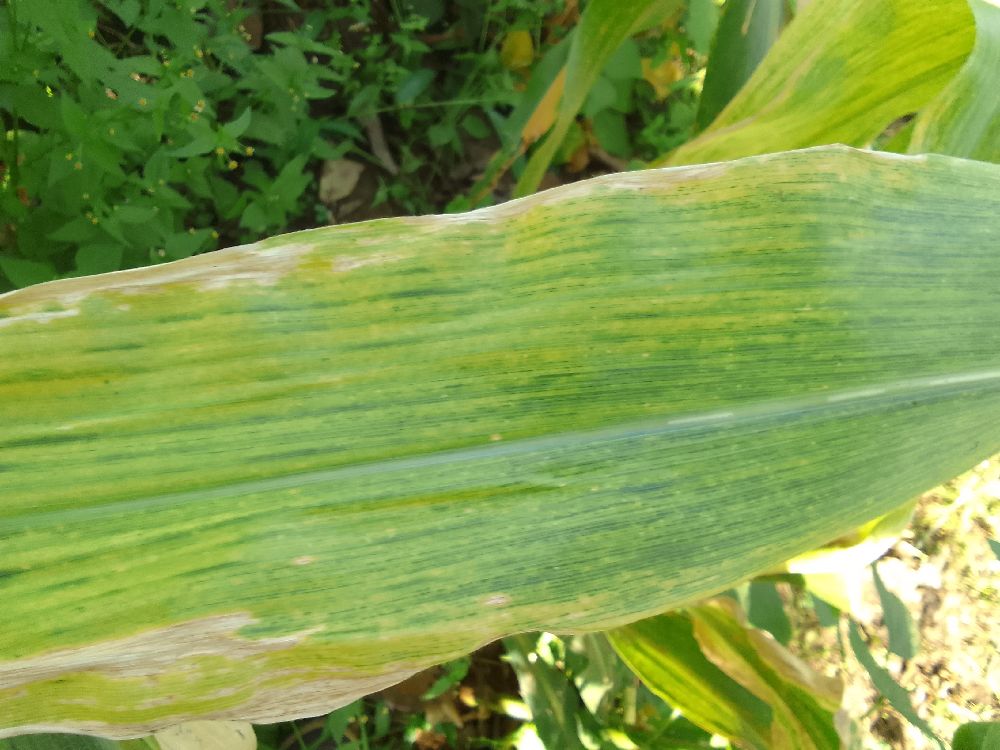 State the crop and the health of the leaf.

maize, maize lethal necrosis
